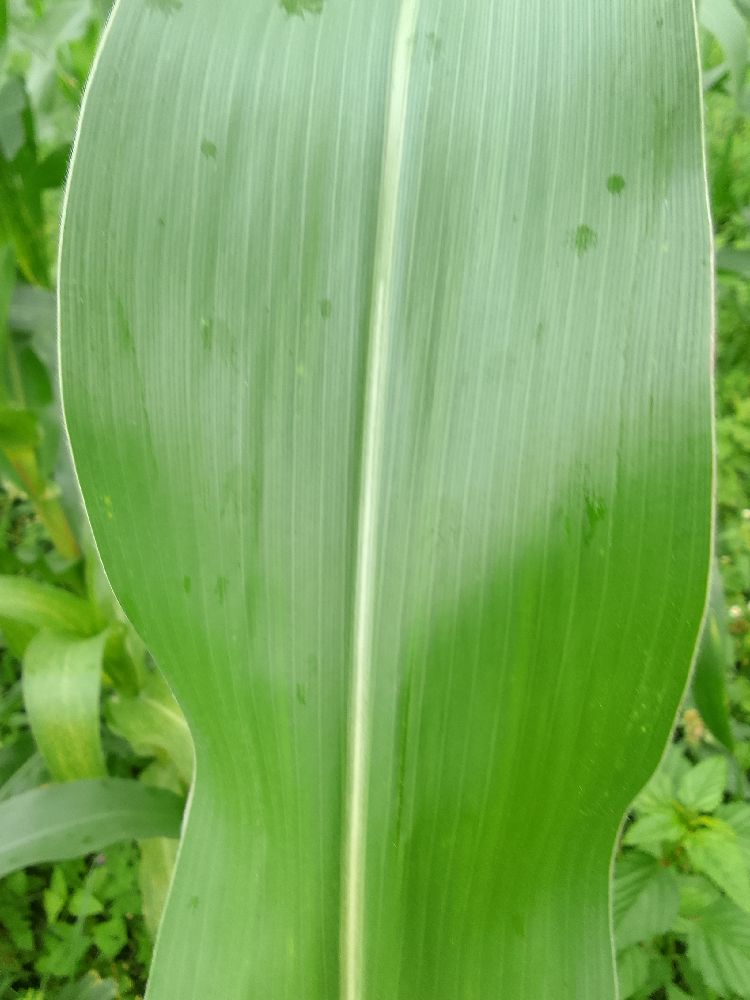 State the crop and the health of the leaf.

maize, healthy
